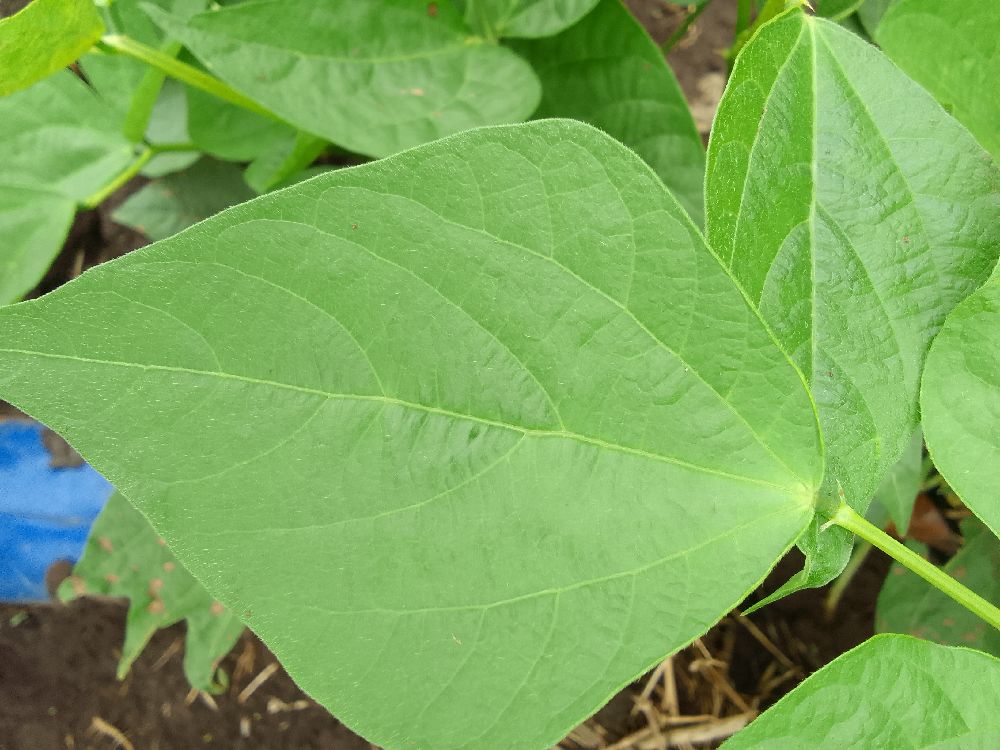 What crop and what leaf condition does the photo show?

common bean, healthy
